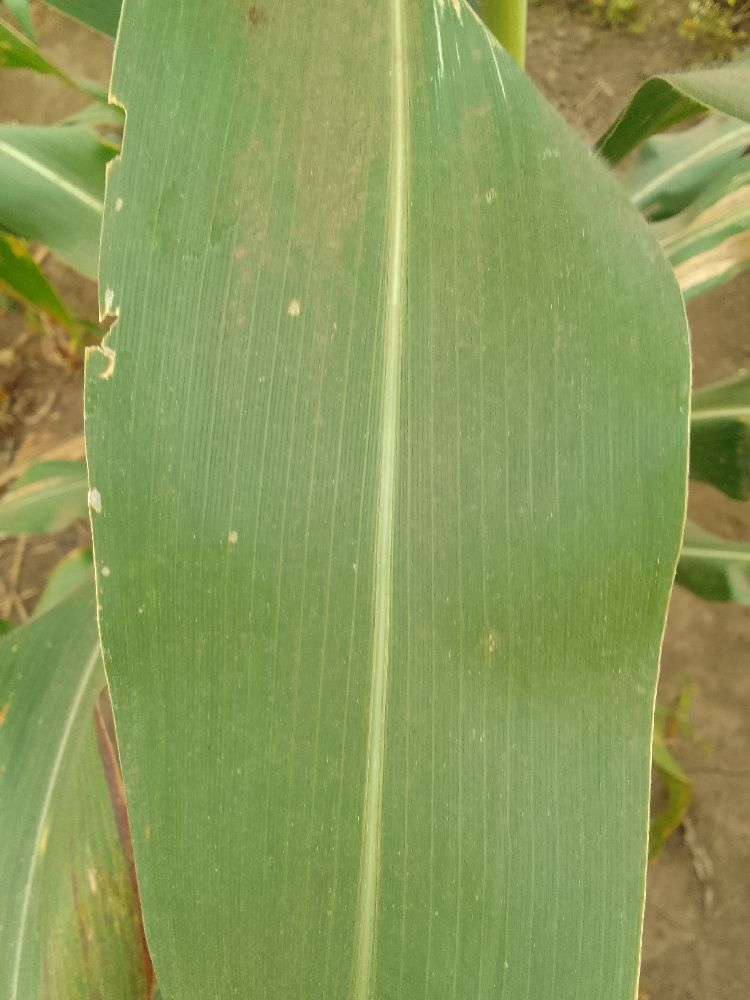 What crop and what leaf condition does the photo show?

maize, healthy
